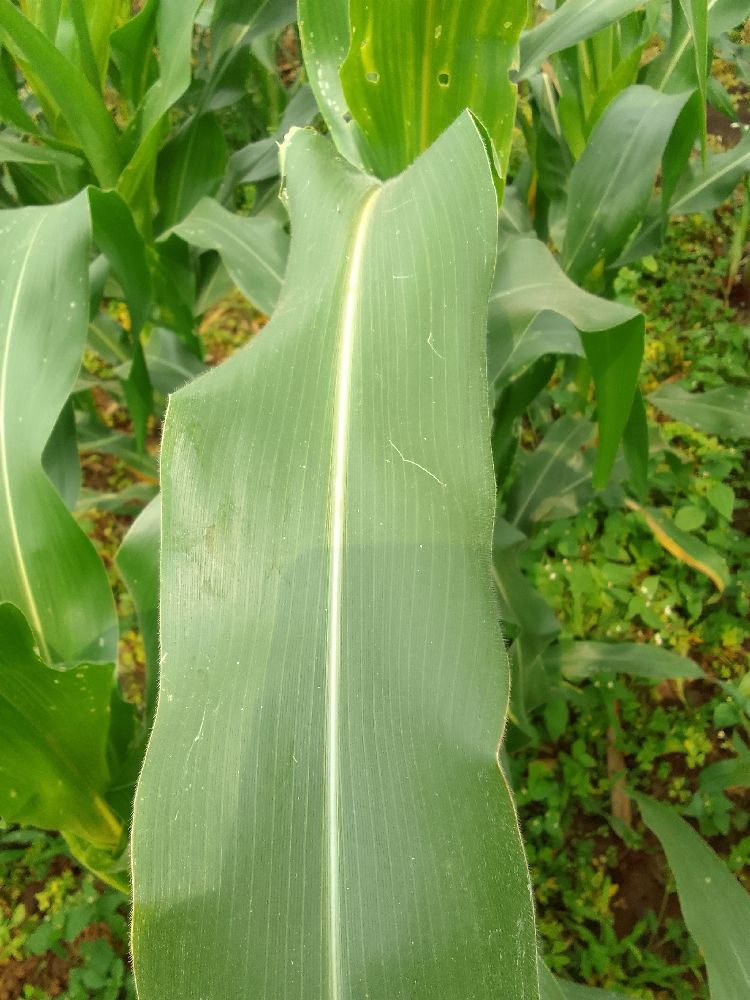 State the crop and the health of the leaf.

maize, healthy
